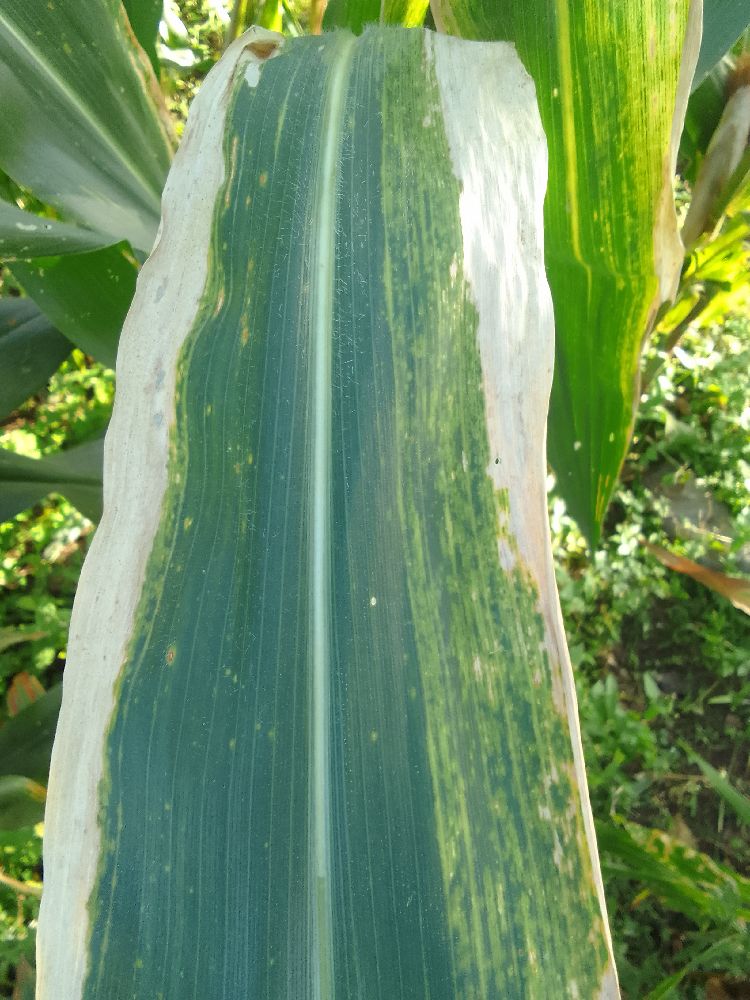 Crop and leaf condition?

maize, maize lethal necrosis
